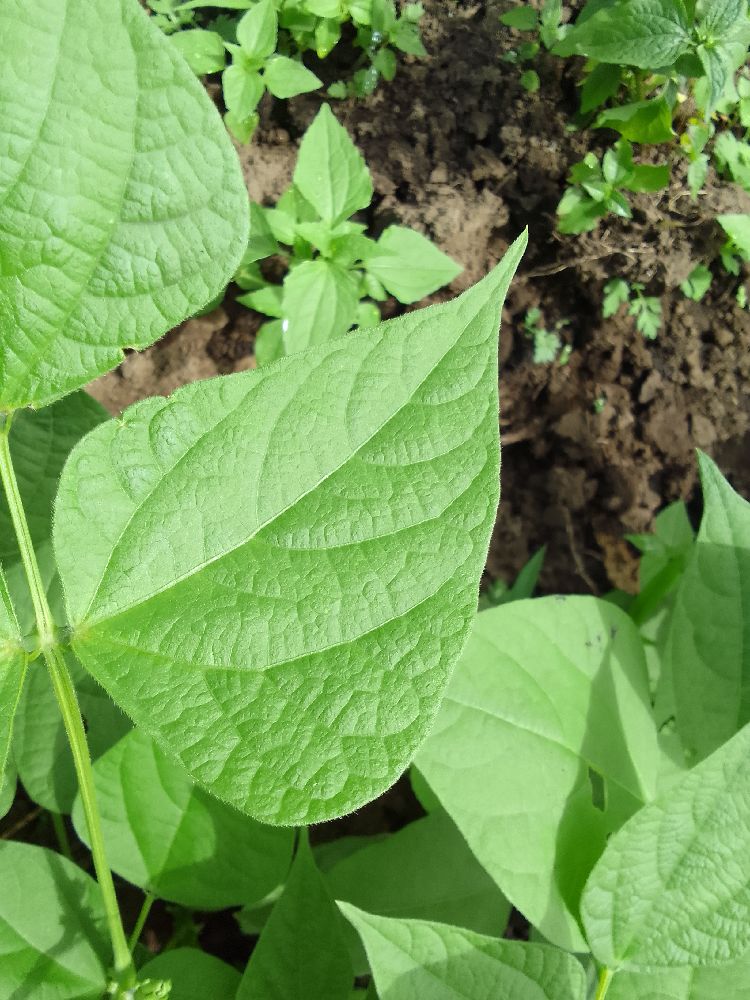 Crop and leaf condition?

common bean, healthy
